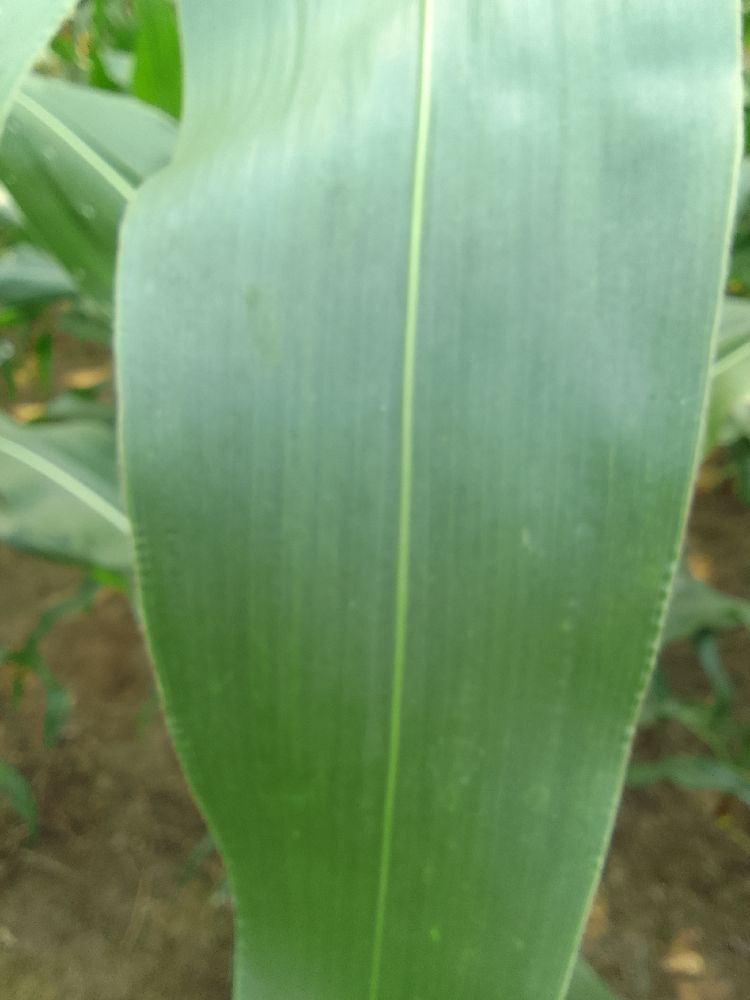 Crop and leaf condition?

maize, healthy
